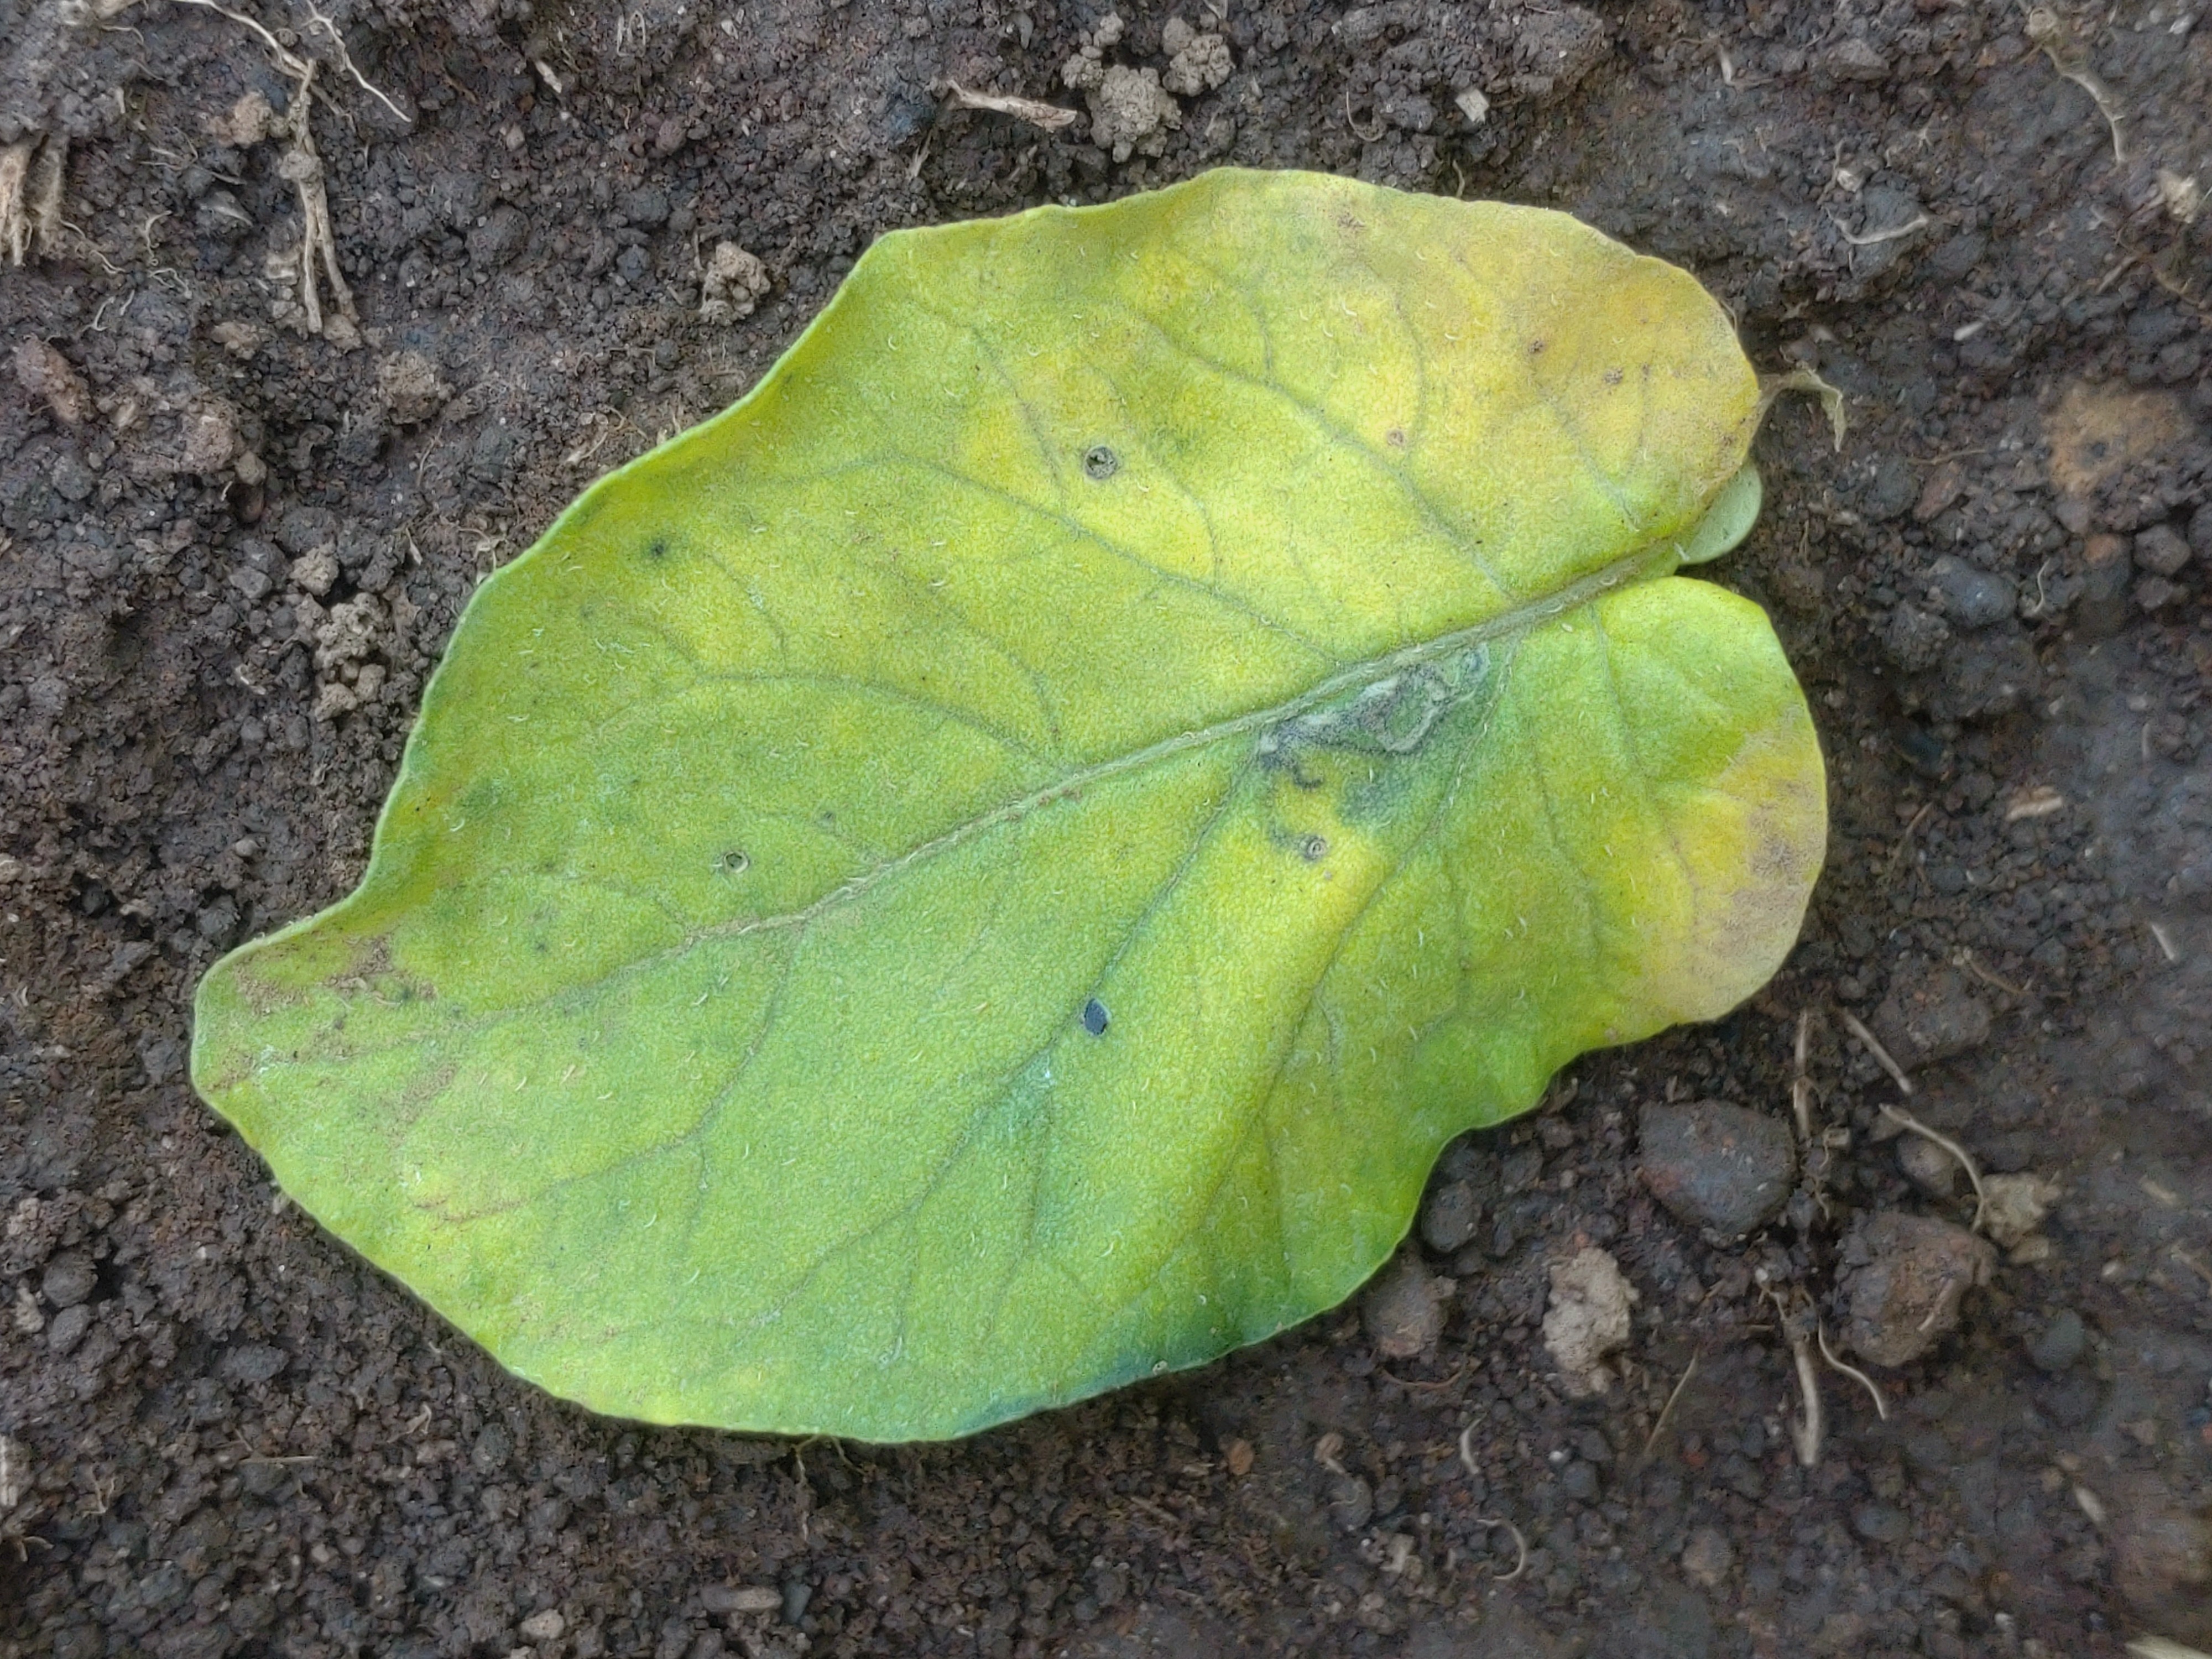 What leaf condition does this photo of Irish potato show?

late blight
